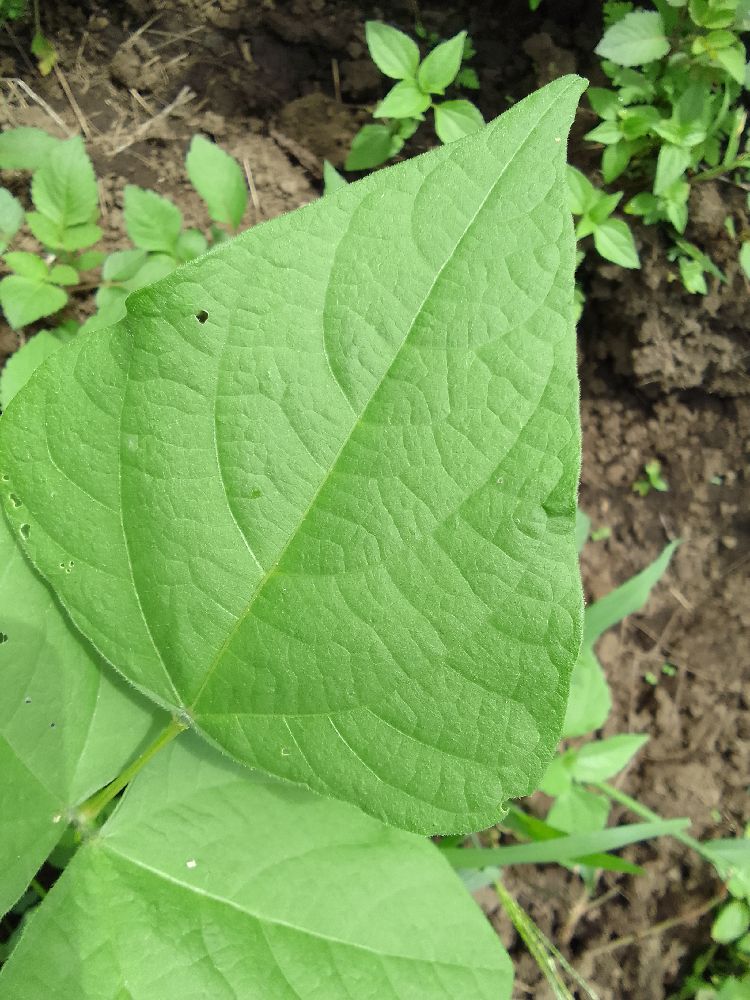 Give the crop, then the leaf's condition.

common bean, healthy
